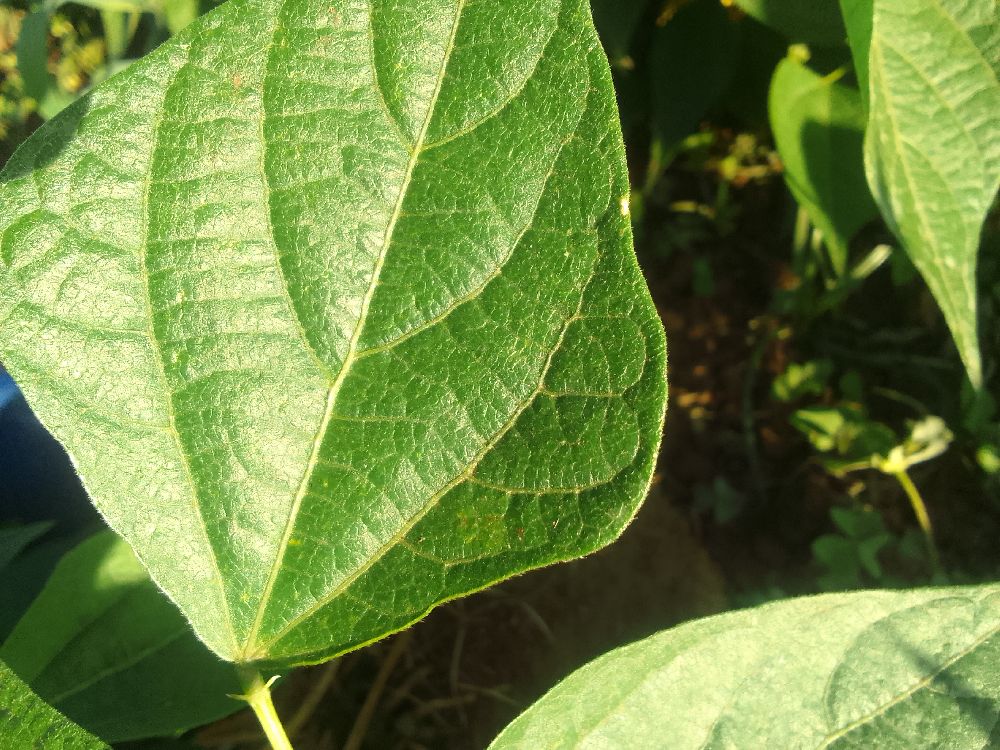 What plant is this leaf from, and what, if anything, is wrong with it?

common bean, healthy
